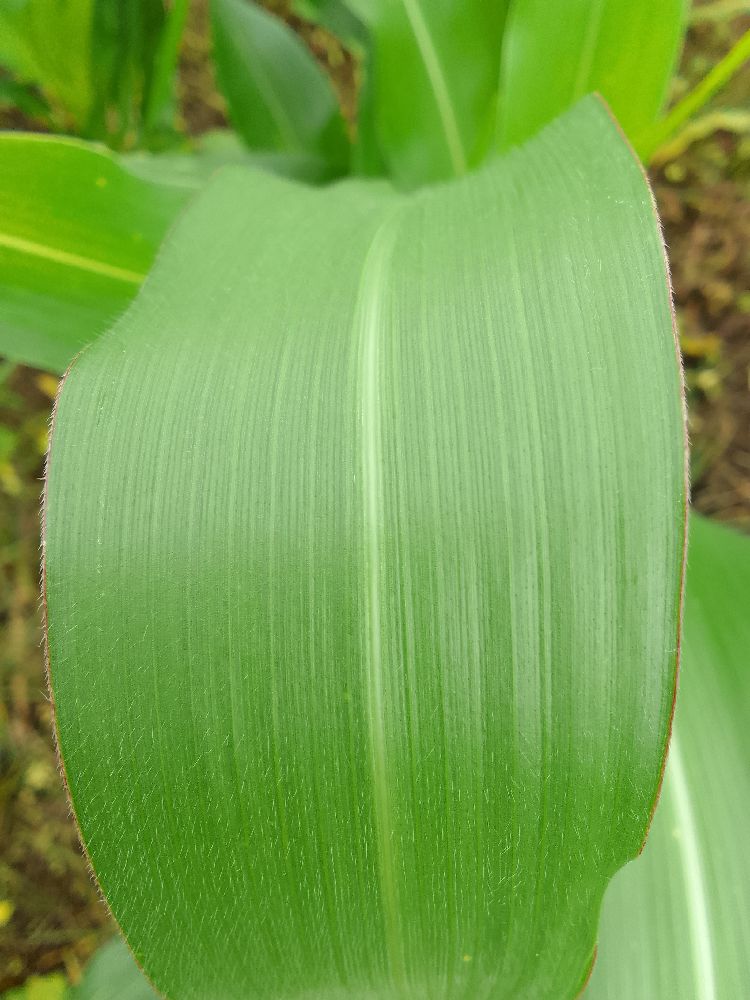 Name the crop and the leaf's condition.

maize, healthy
